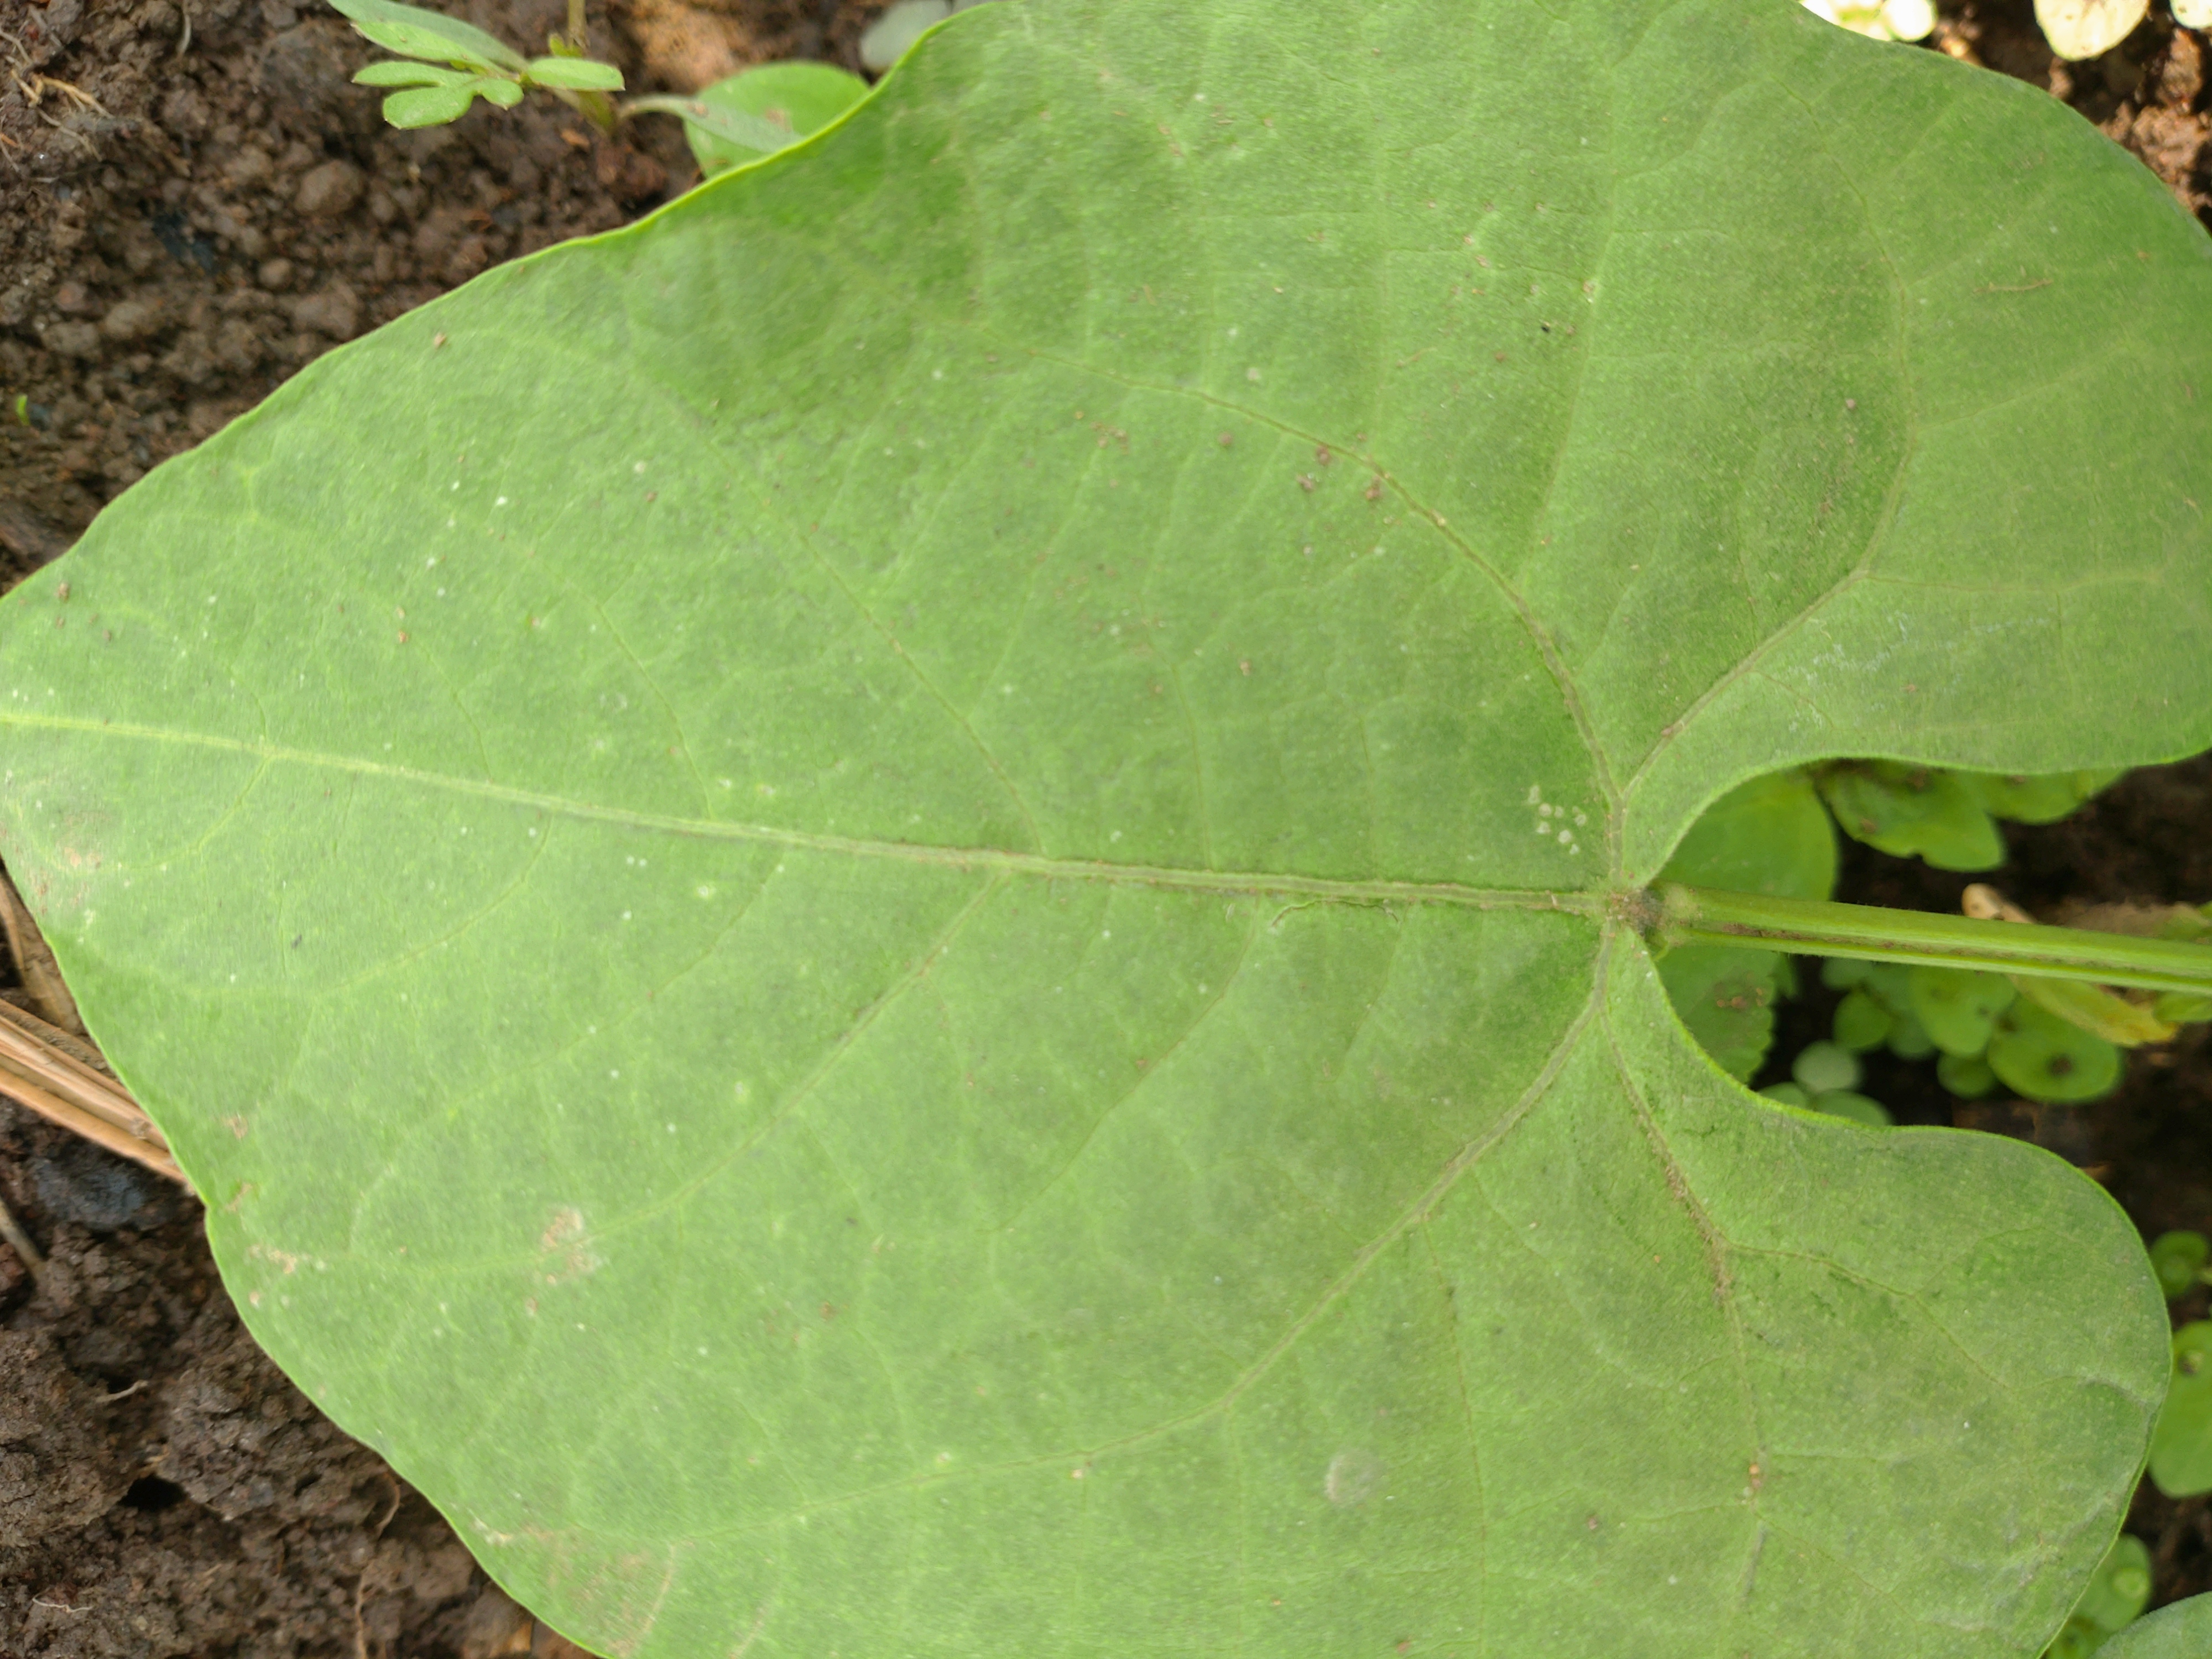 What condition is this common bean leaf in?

healthy
